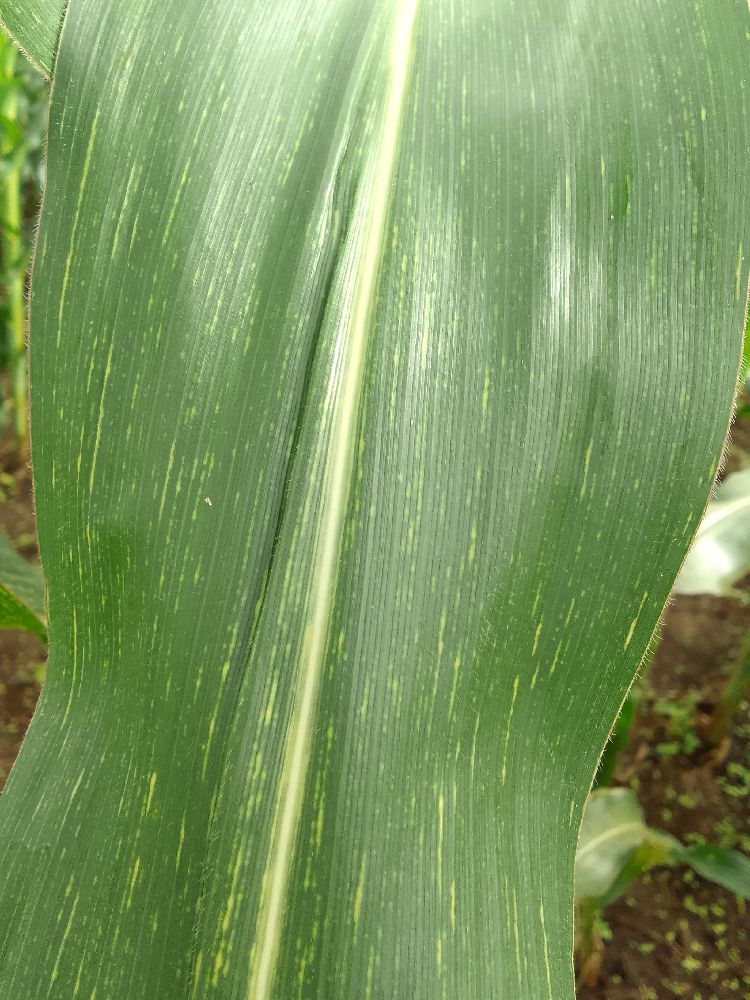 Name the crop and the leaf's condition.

maize, maize streak virus
